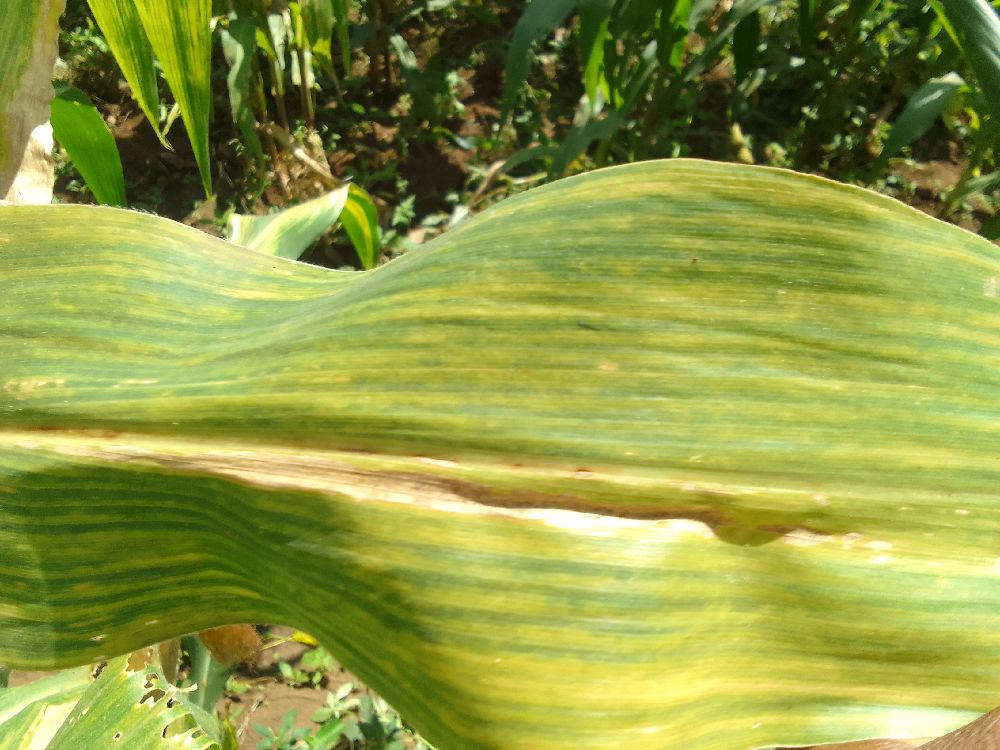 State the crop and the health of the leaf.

maize, maize lethal necrosis
